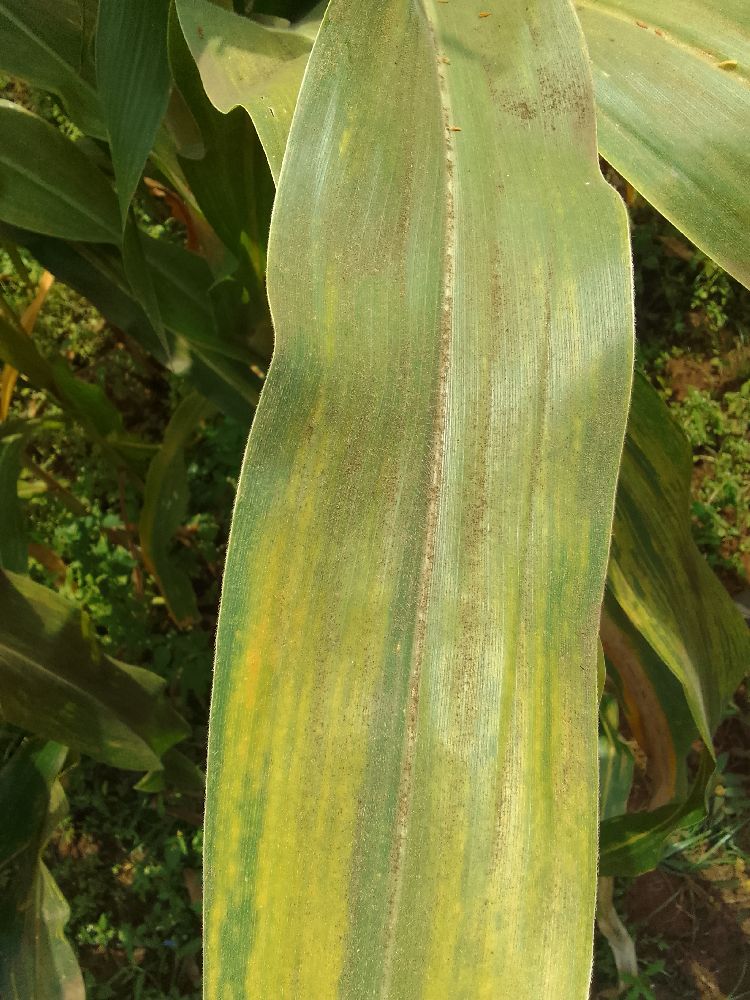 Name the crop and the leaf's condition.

maize, maize lethal necrosis
